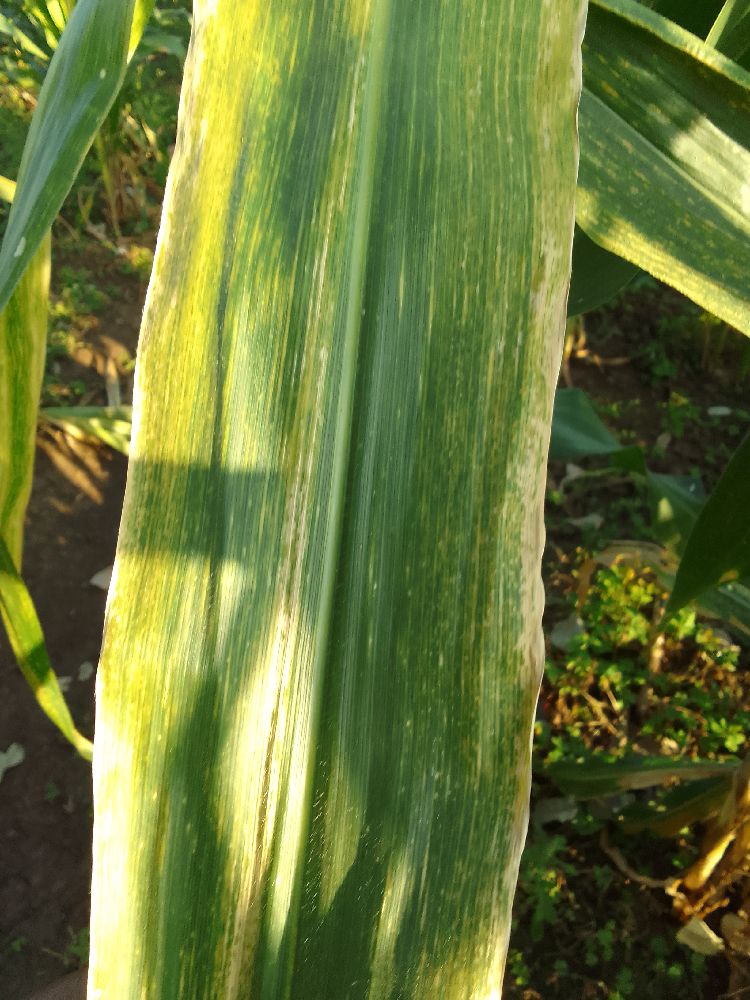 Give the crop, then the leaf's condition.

maize, maize lethal necrosis
